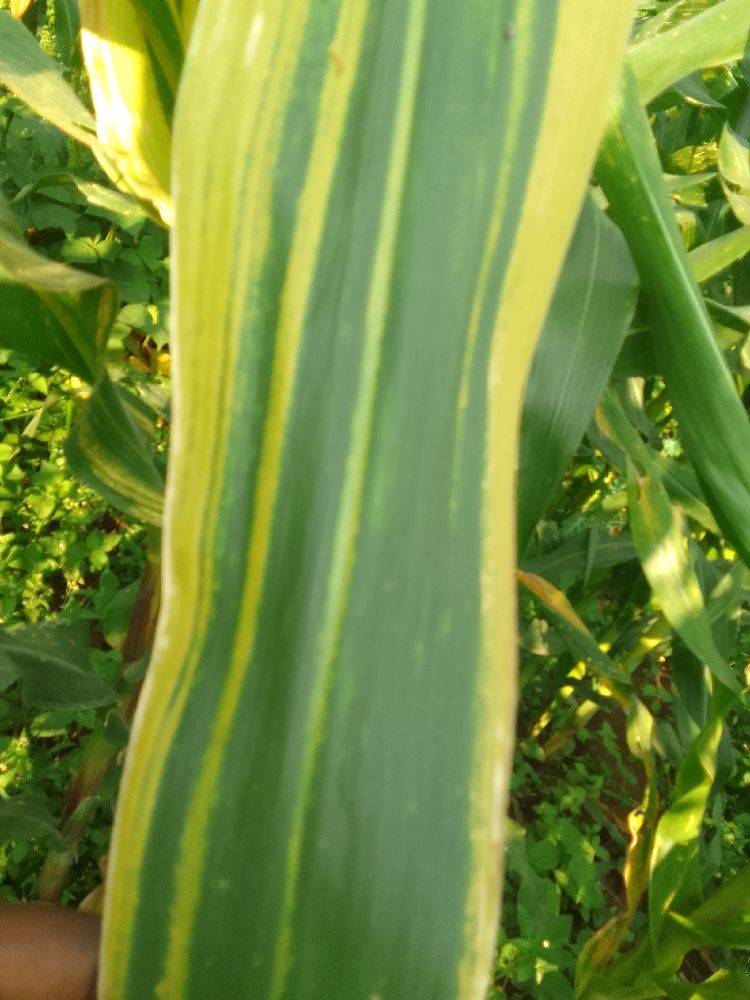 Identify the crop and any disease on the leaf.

maize, maize lethal necrosis
